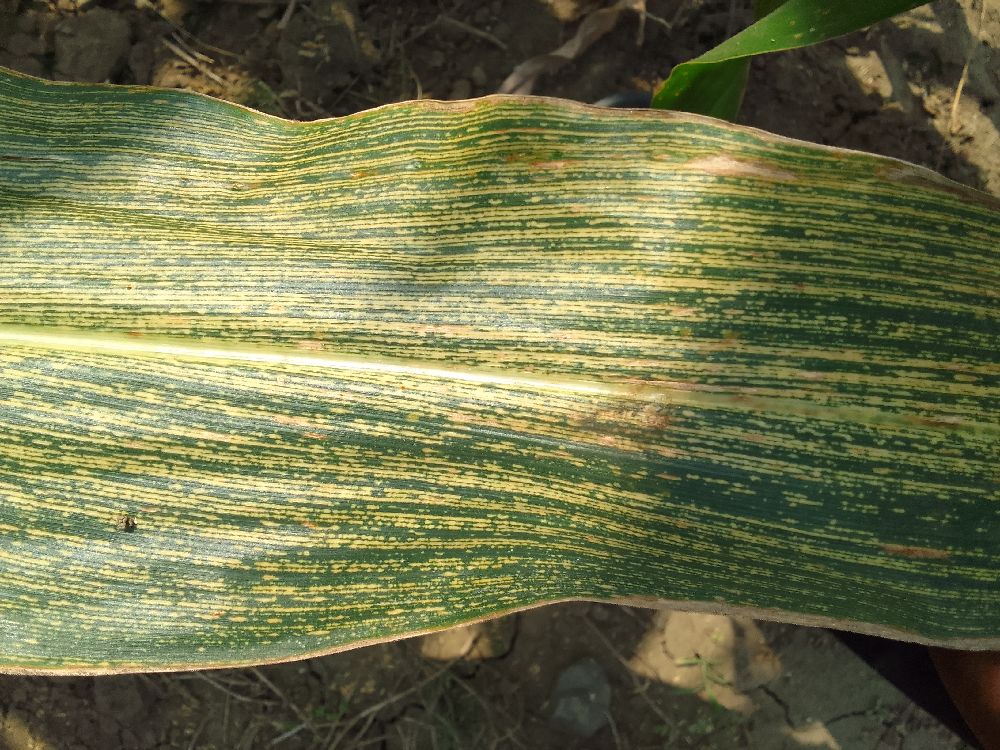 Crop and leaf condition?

maize, maize streak virus
